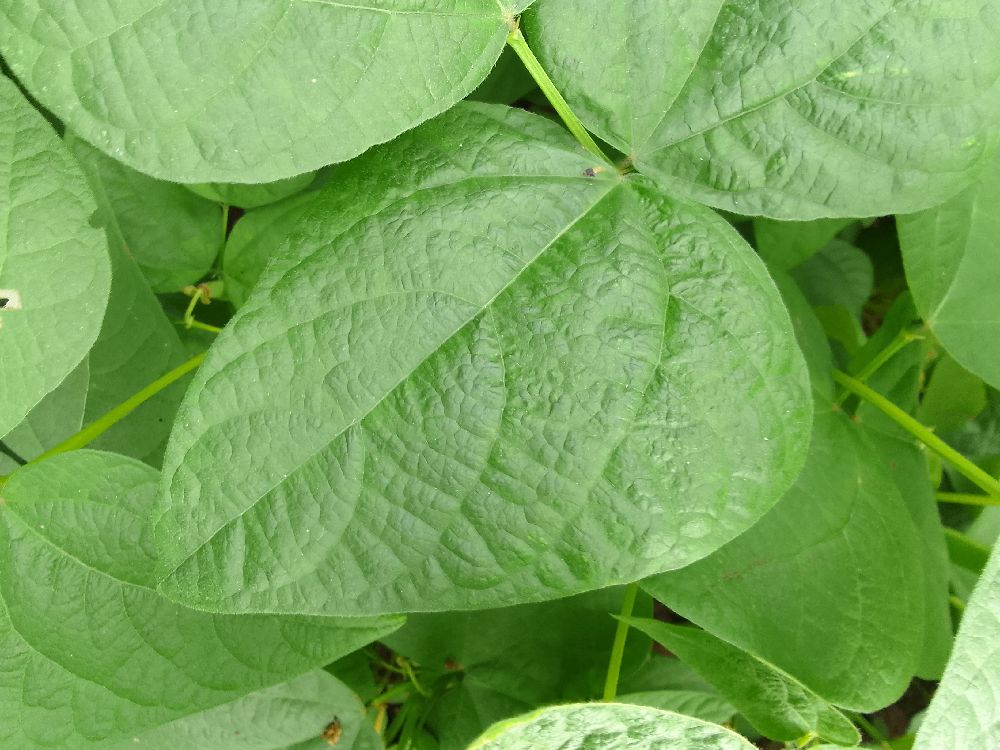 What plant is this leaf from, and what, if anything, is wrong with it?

common bean, healthy
